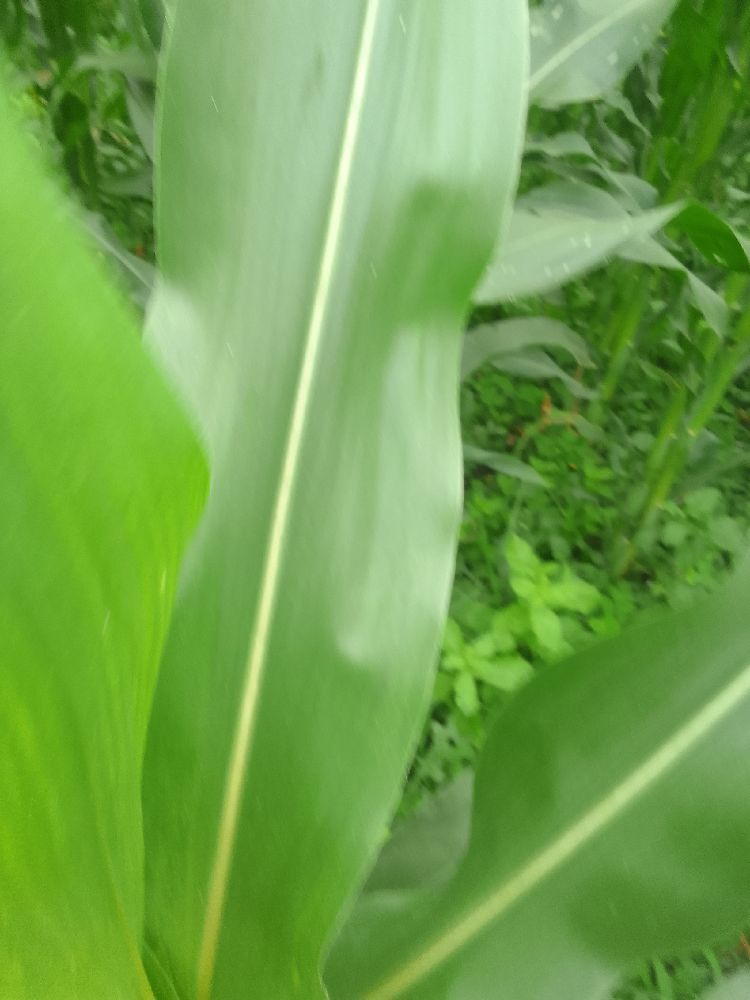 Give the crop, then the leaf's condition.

maize, healthy
